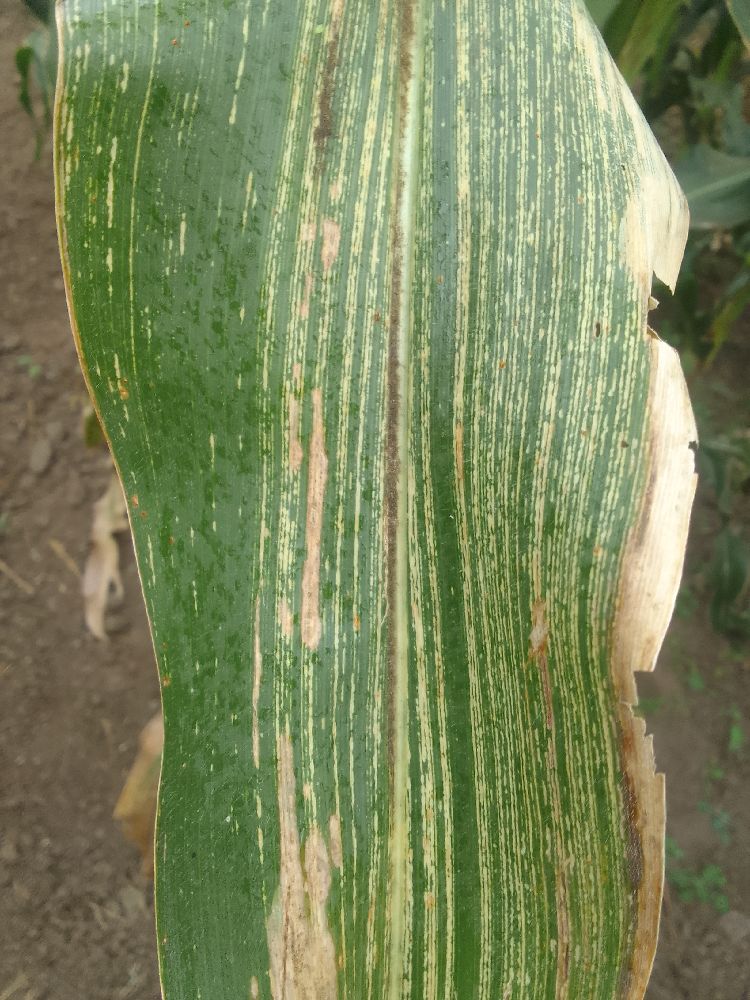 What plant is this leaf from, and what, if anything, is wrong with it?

maize, maize streak virus
